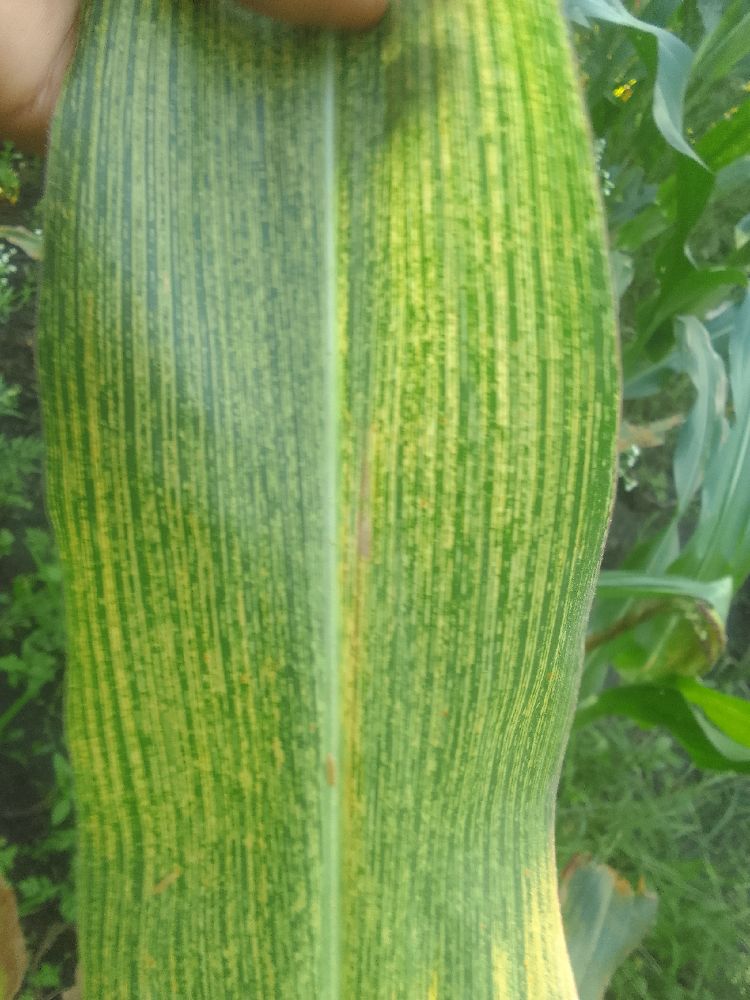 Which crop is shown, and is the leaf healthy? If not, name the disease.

maize, maize streak virus
